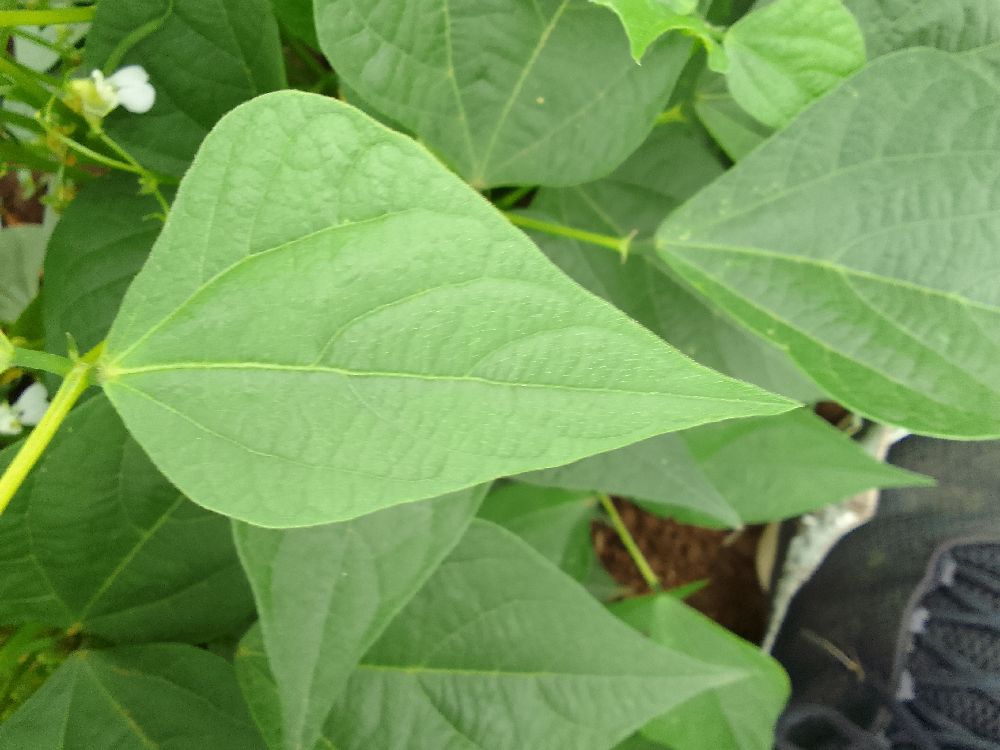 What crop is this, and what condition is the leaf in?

common bean, healthy
